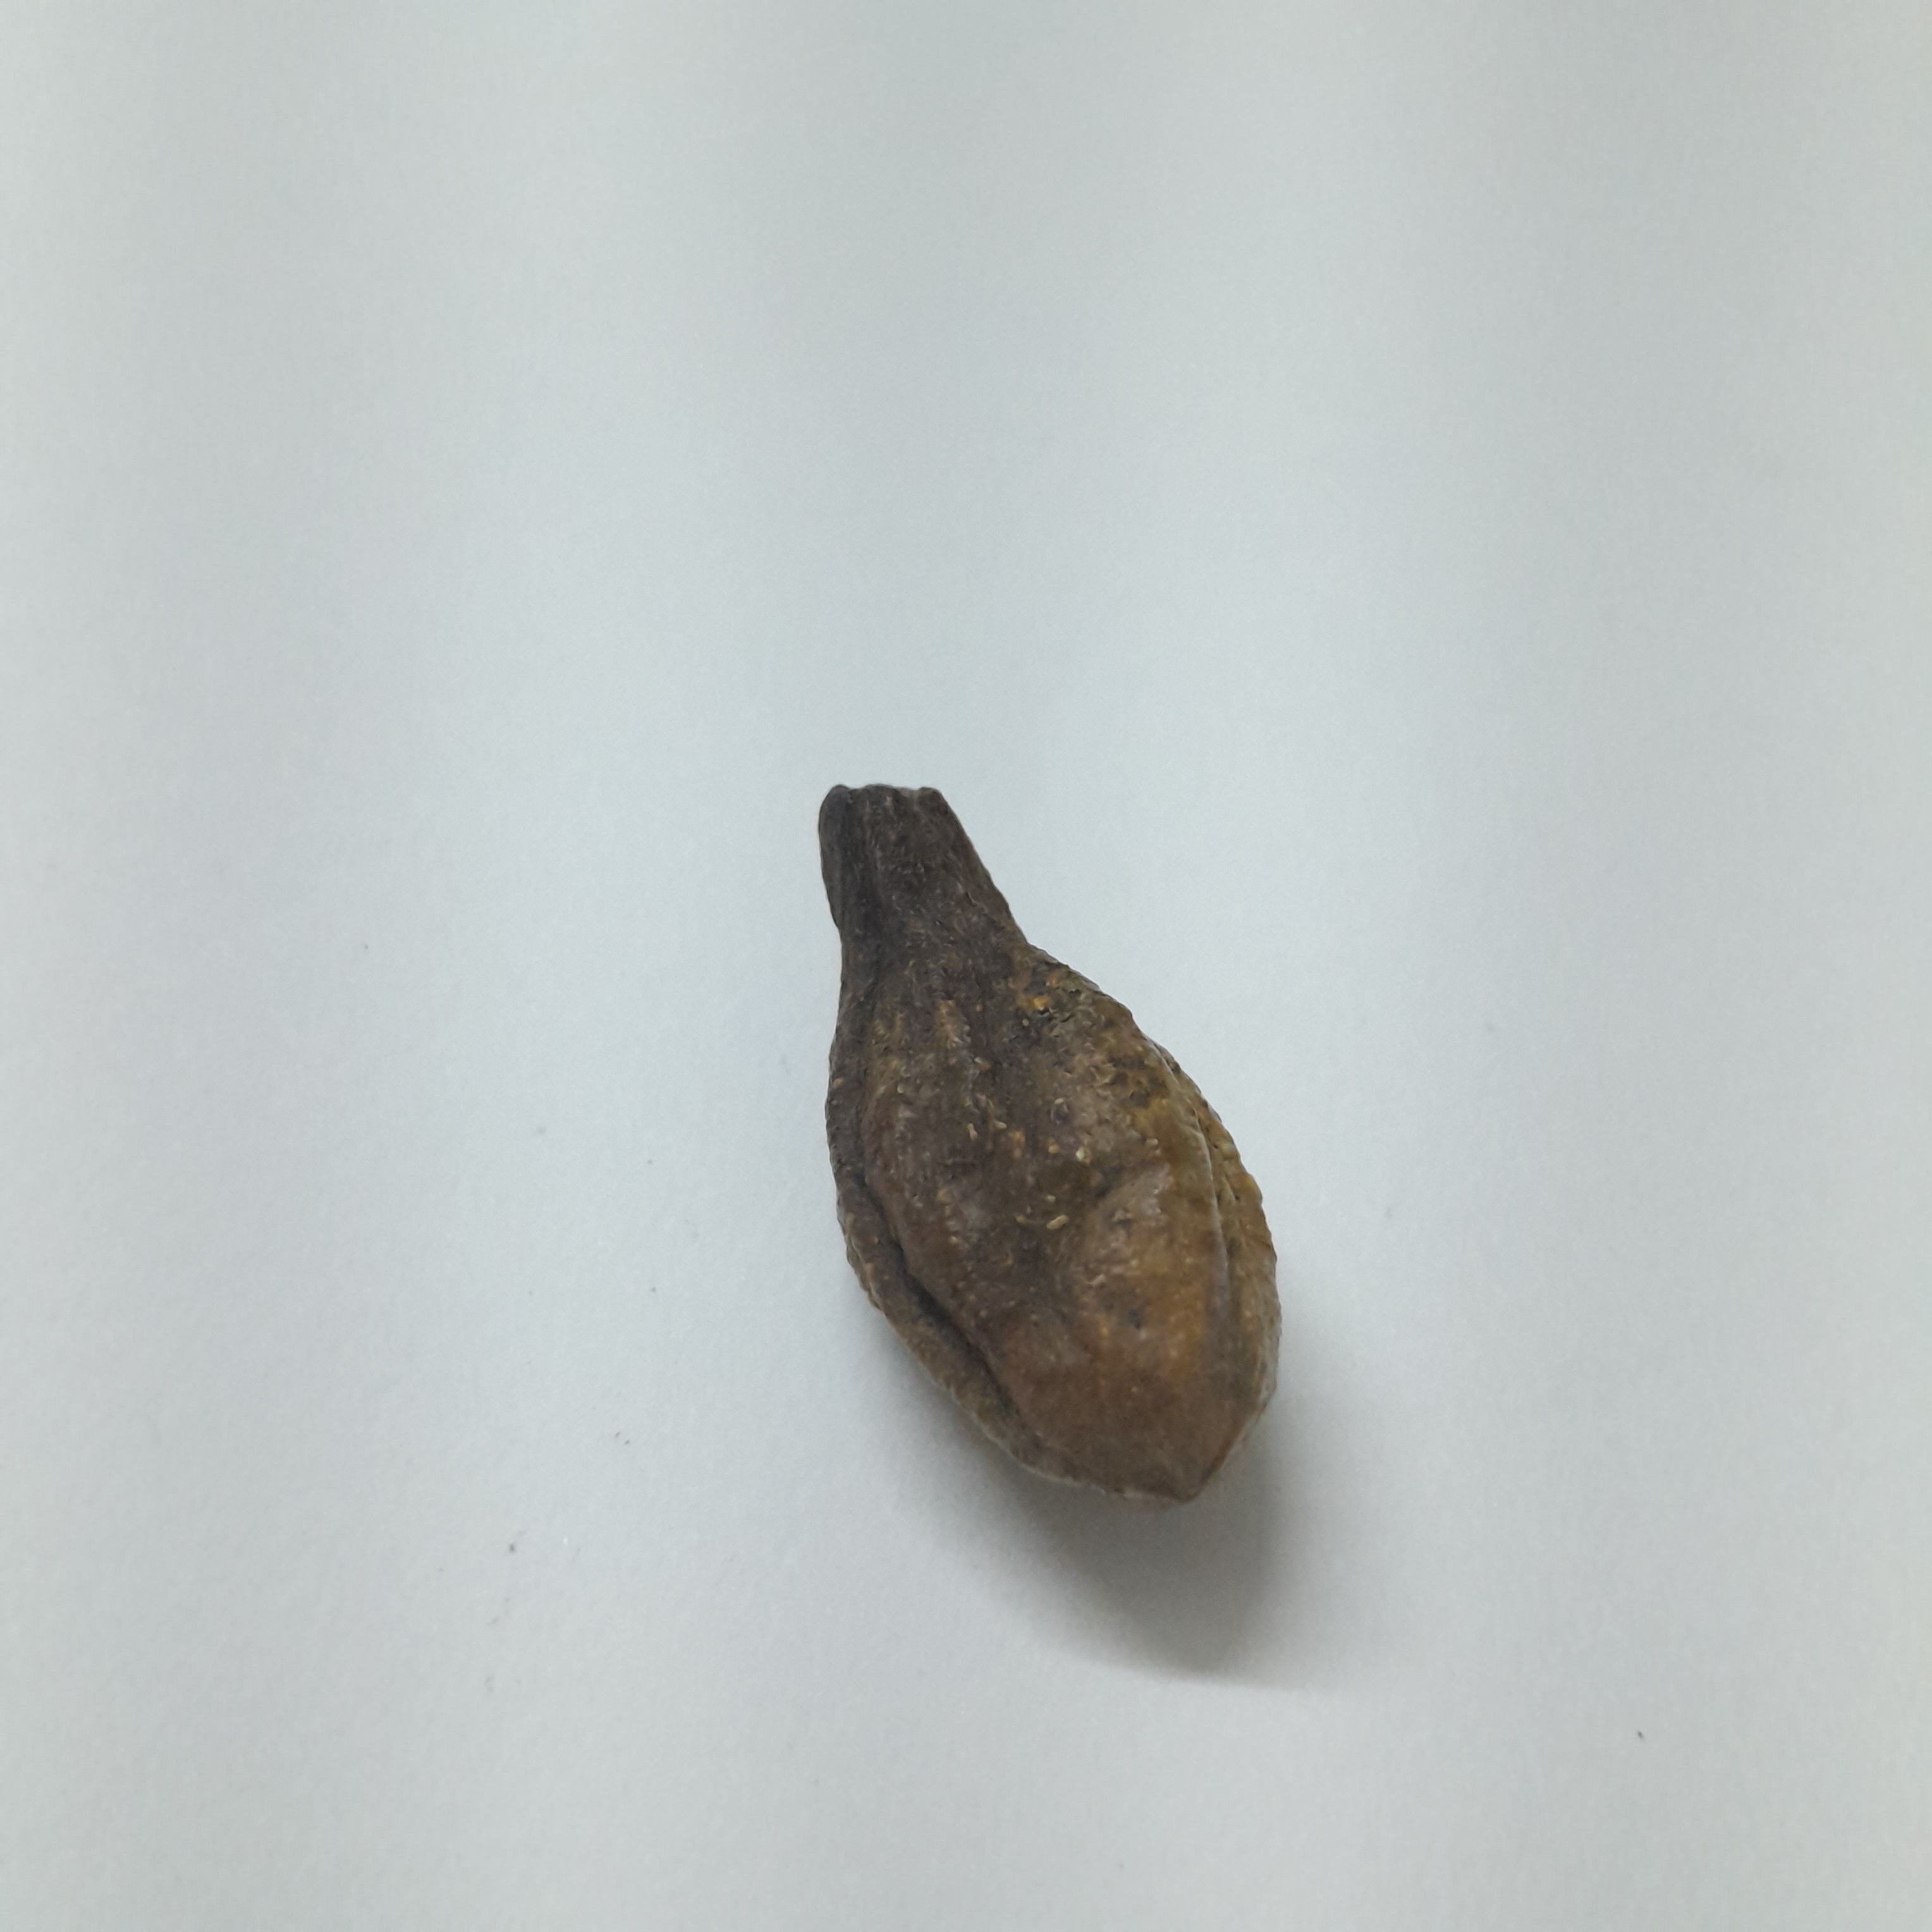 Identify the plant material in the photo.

hirdaa
